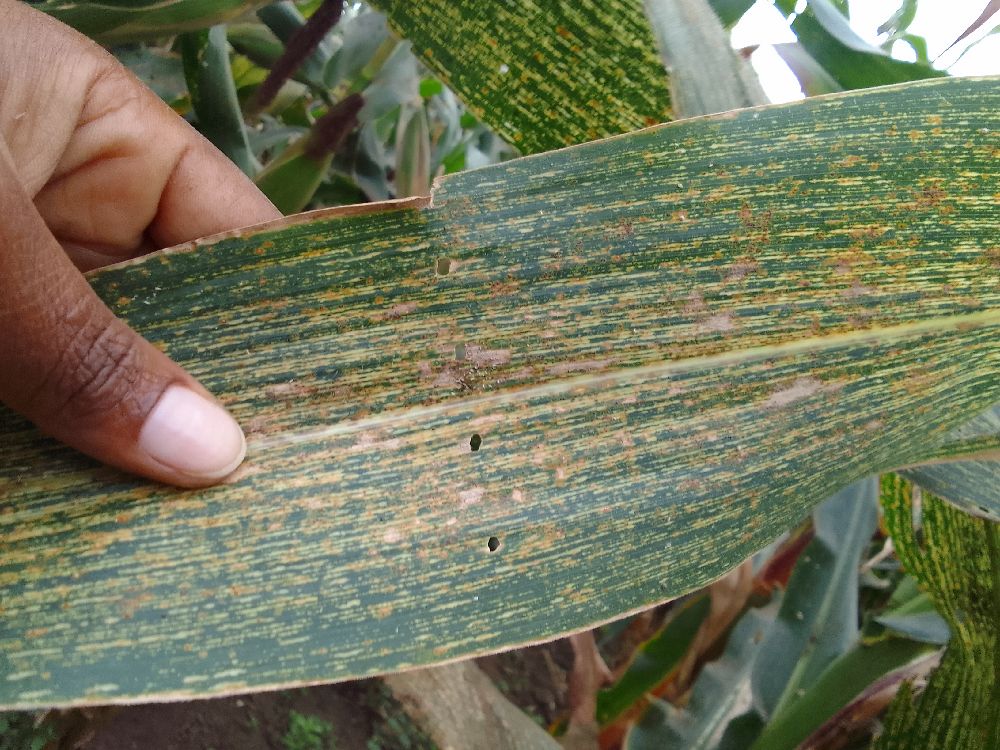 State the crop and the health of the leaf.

maize, maize streak virus
